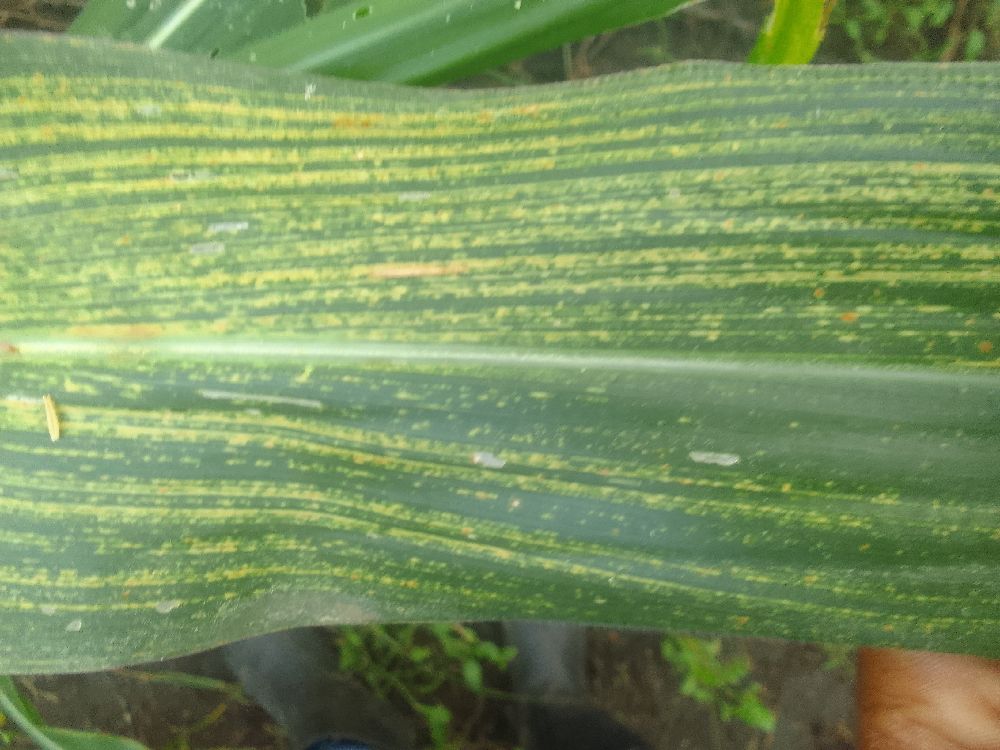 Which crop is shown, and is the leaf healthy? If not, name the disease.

maize, maize streak virus
